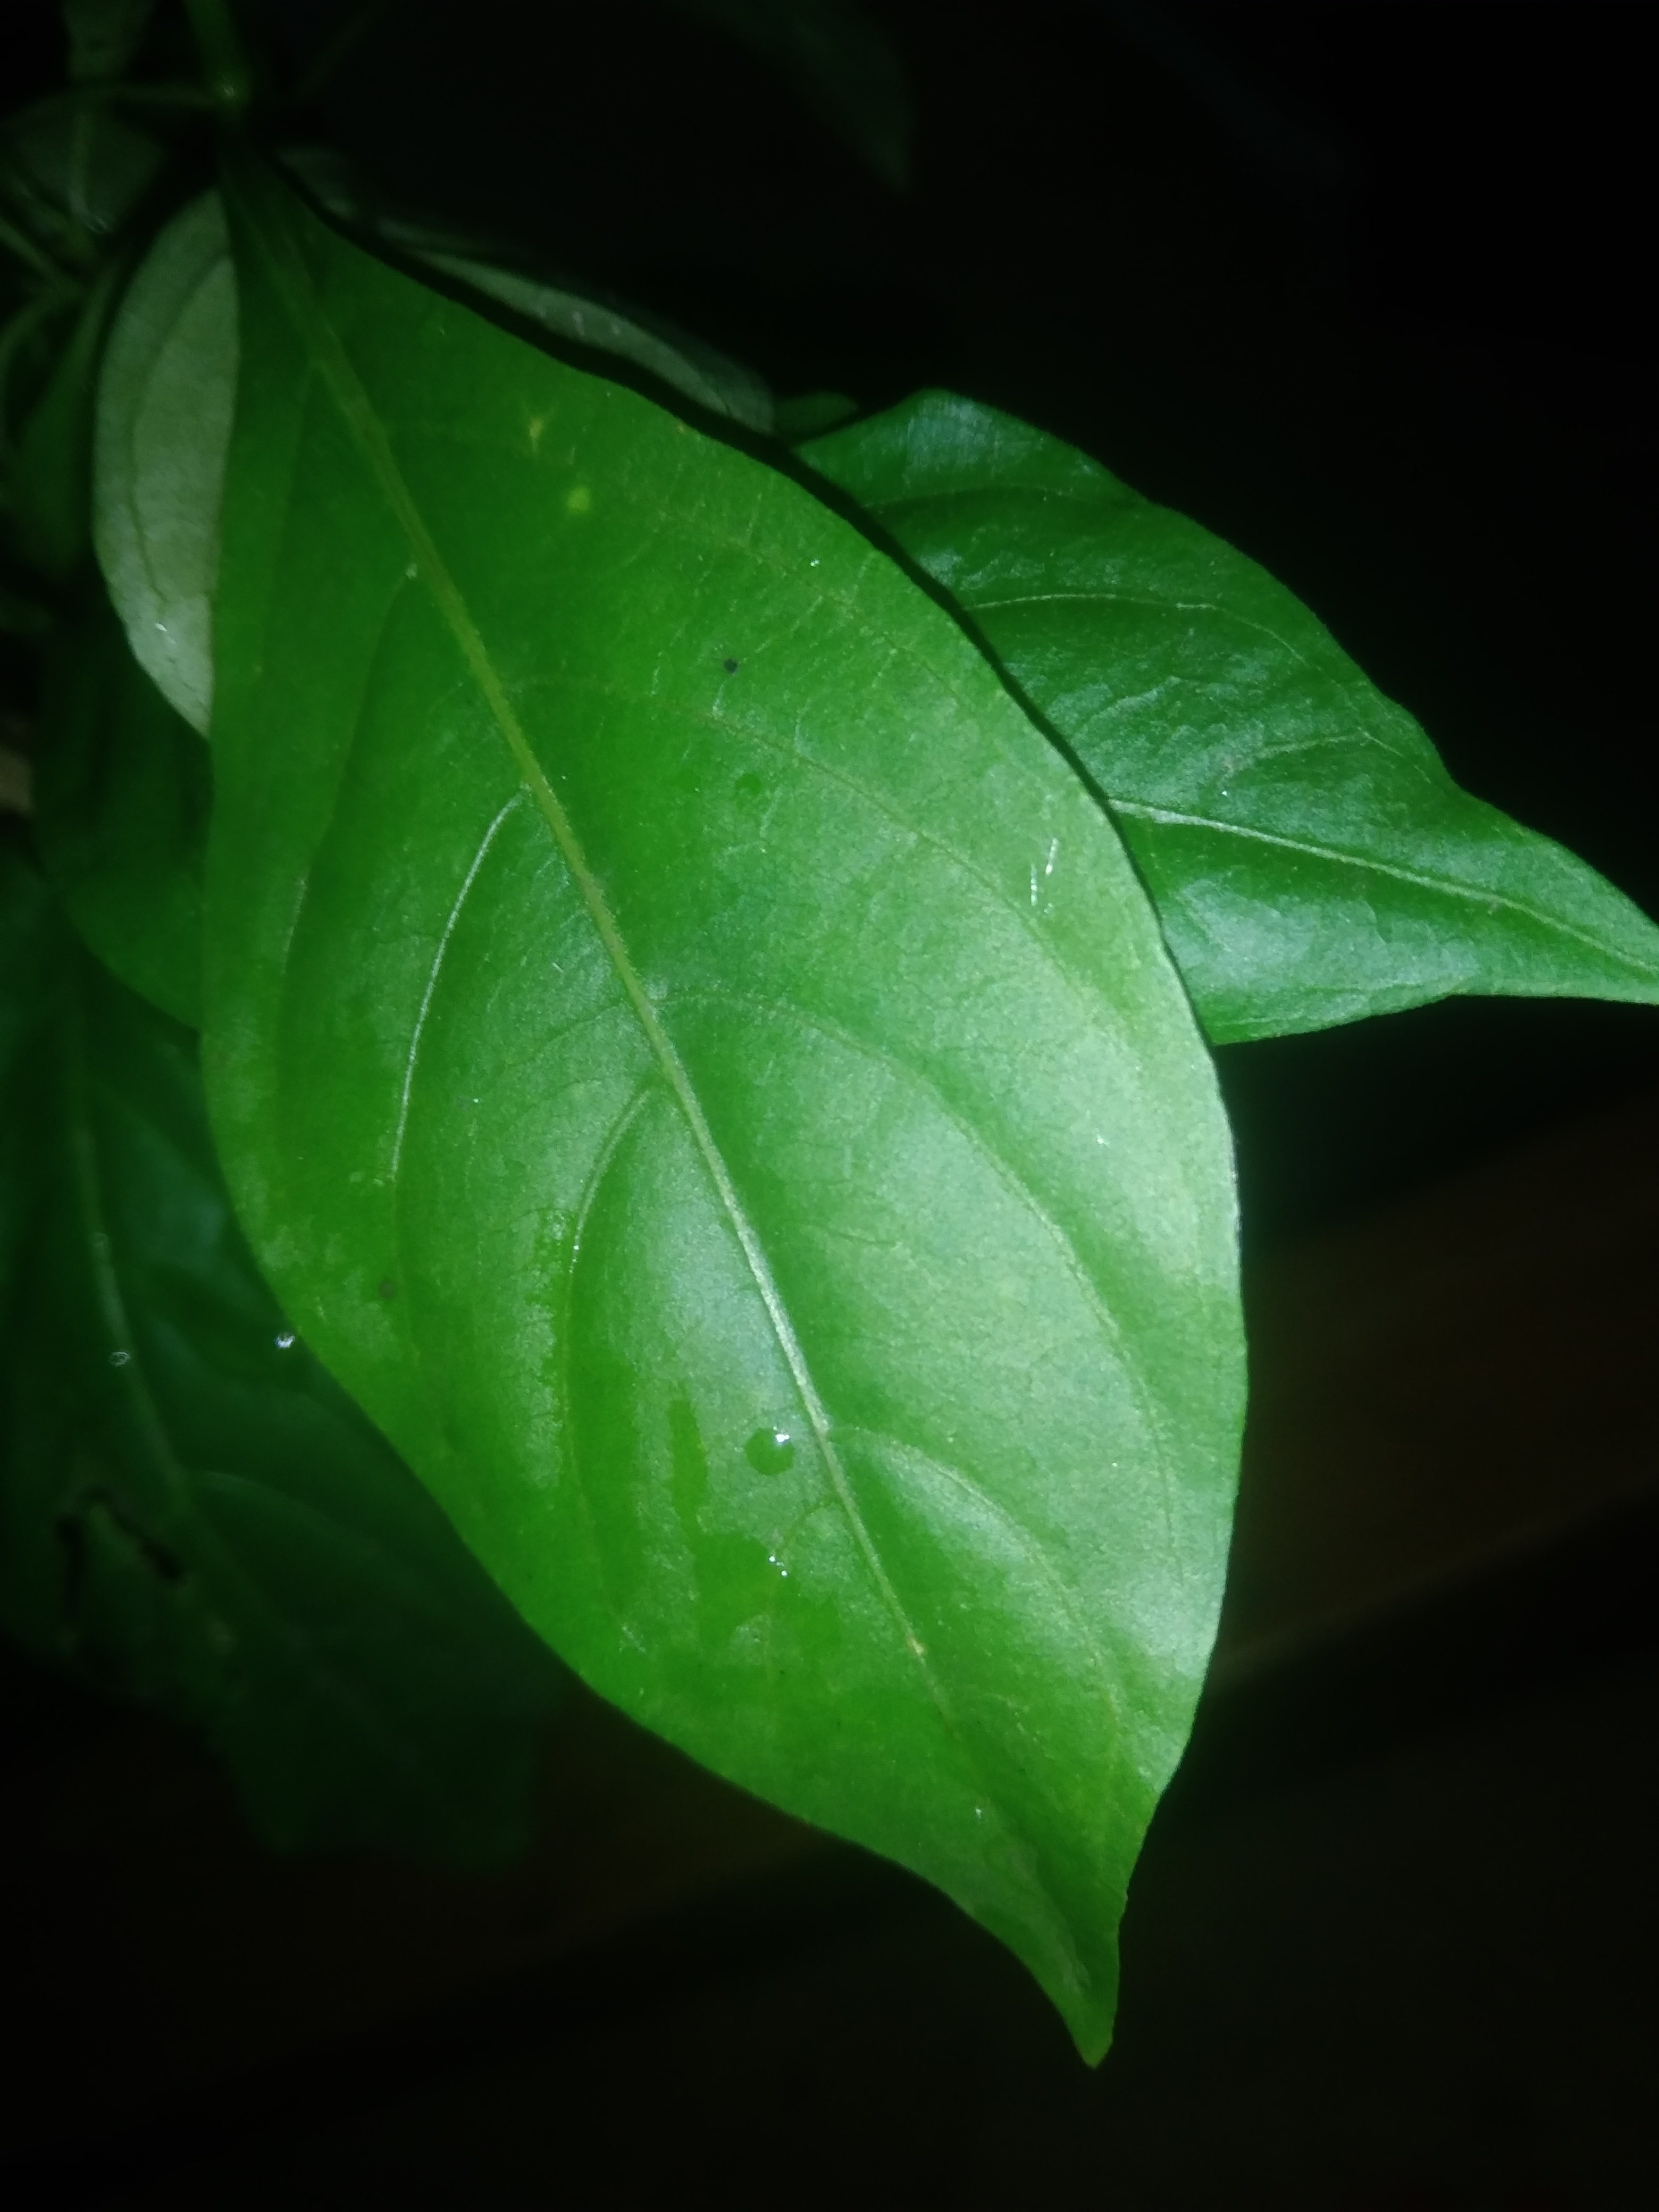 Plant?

vasaka
